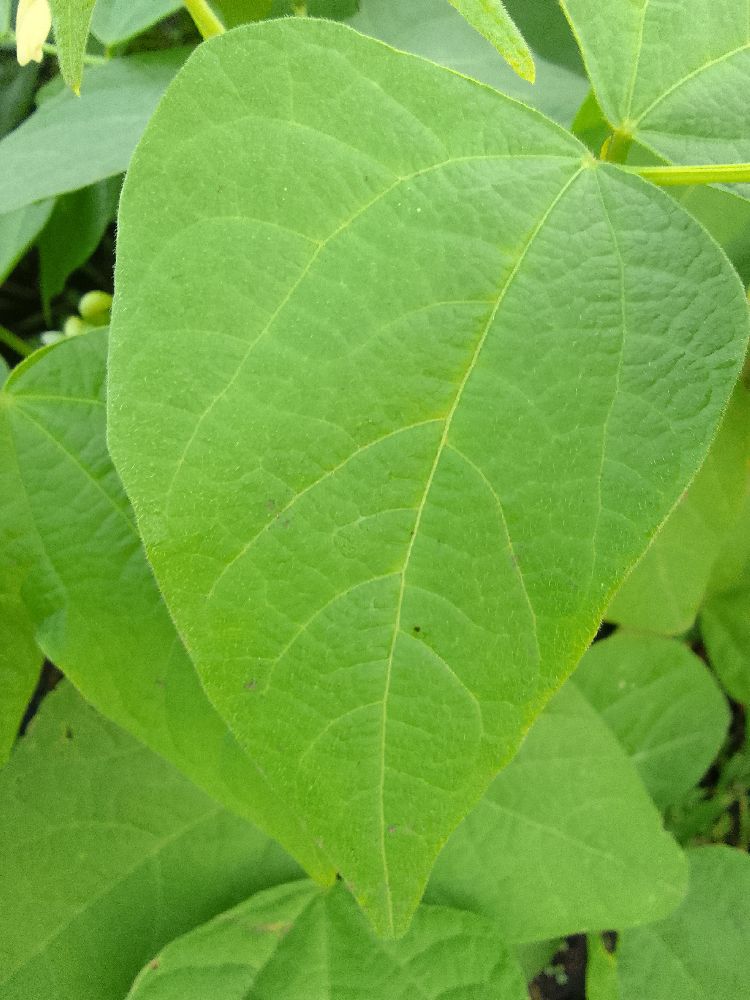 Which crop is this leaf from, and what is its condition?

common bean, healthy
